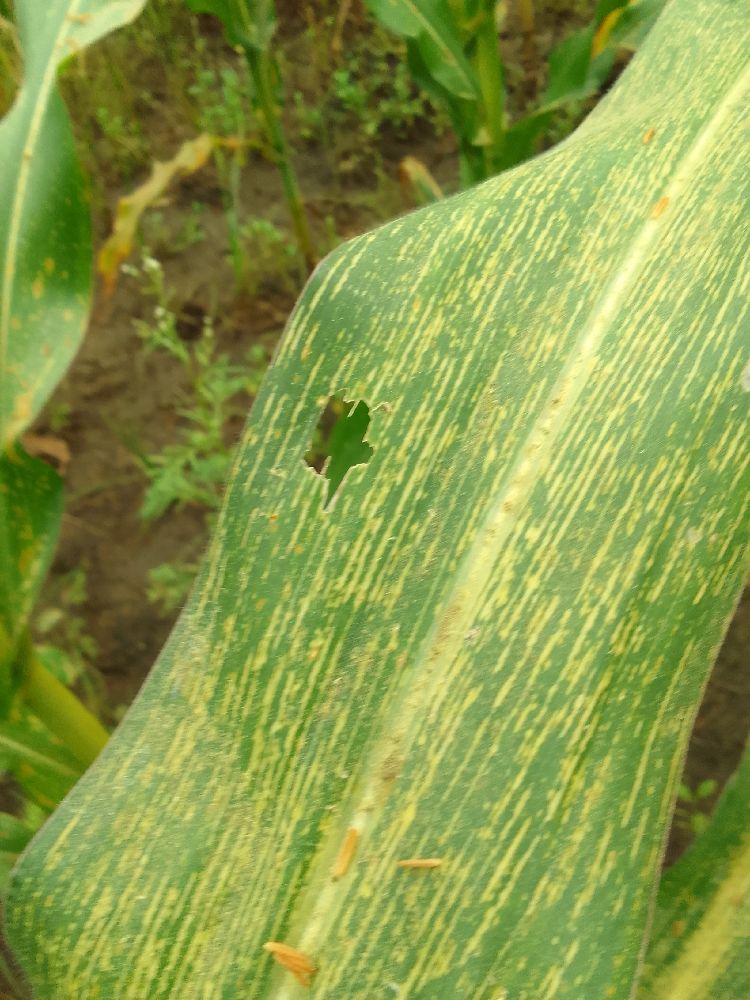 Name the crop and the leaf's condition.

maize, maize streak virus
